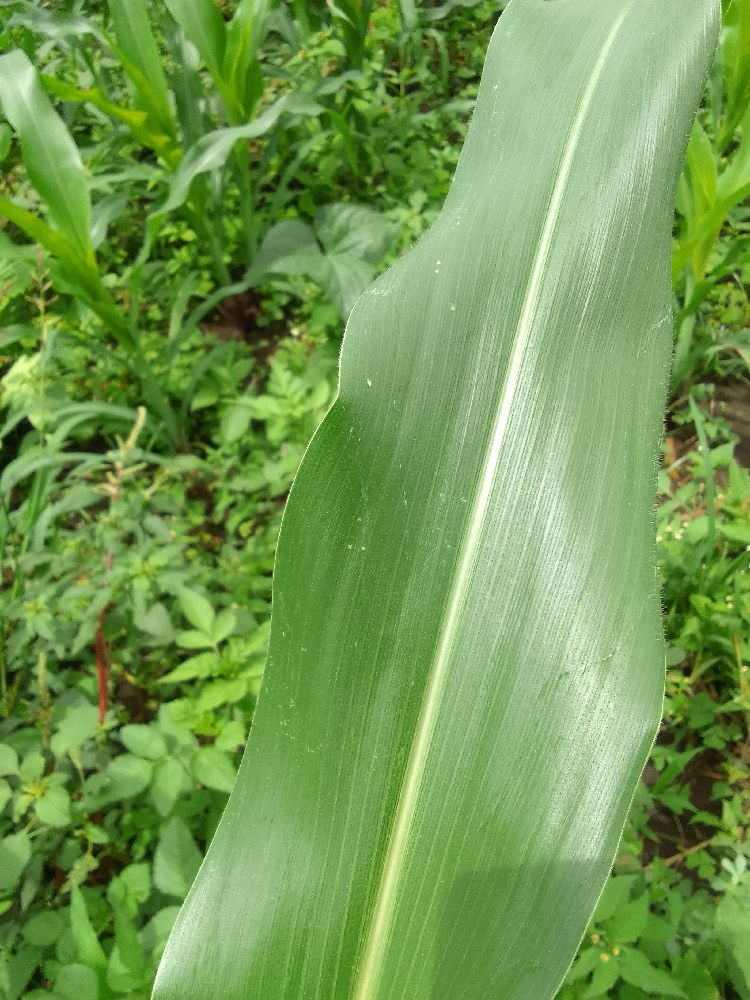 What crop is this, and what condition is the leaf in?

maize, healthy
